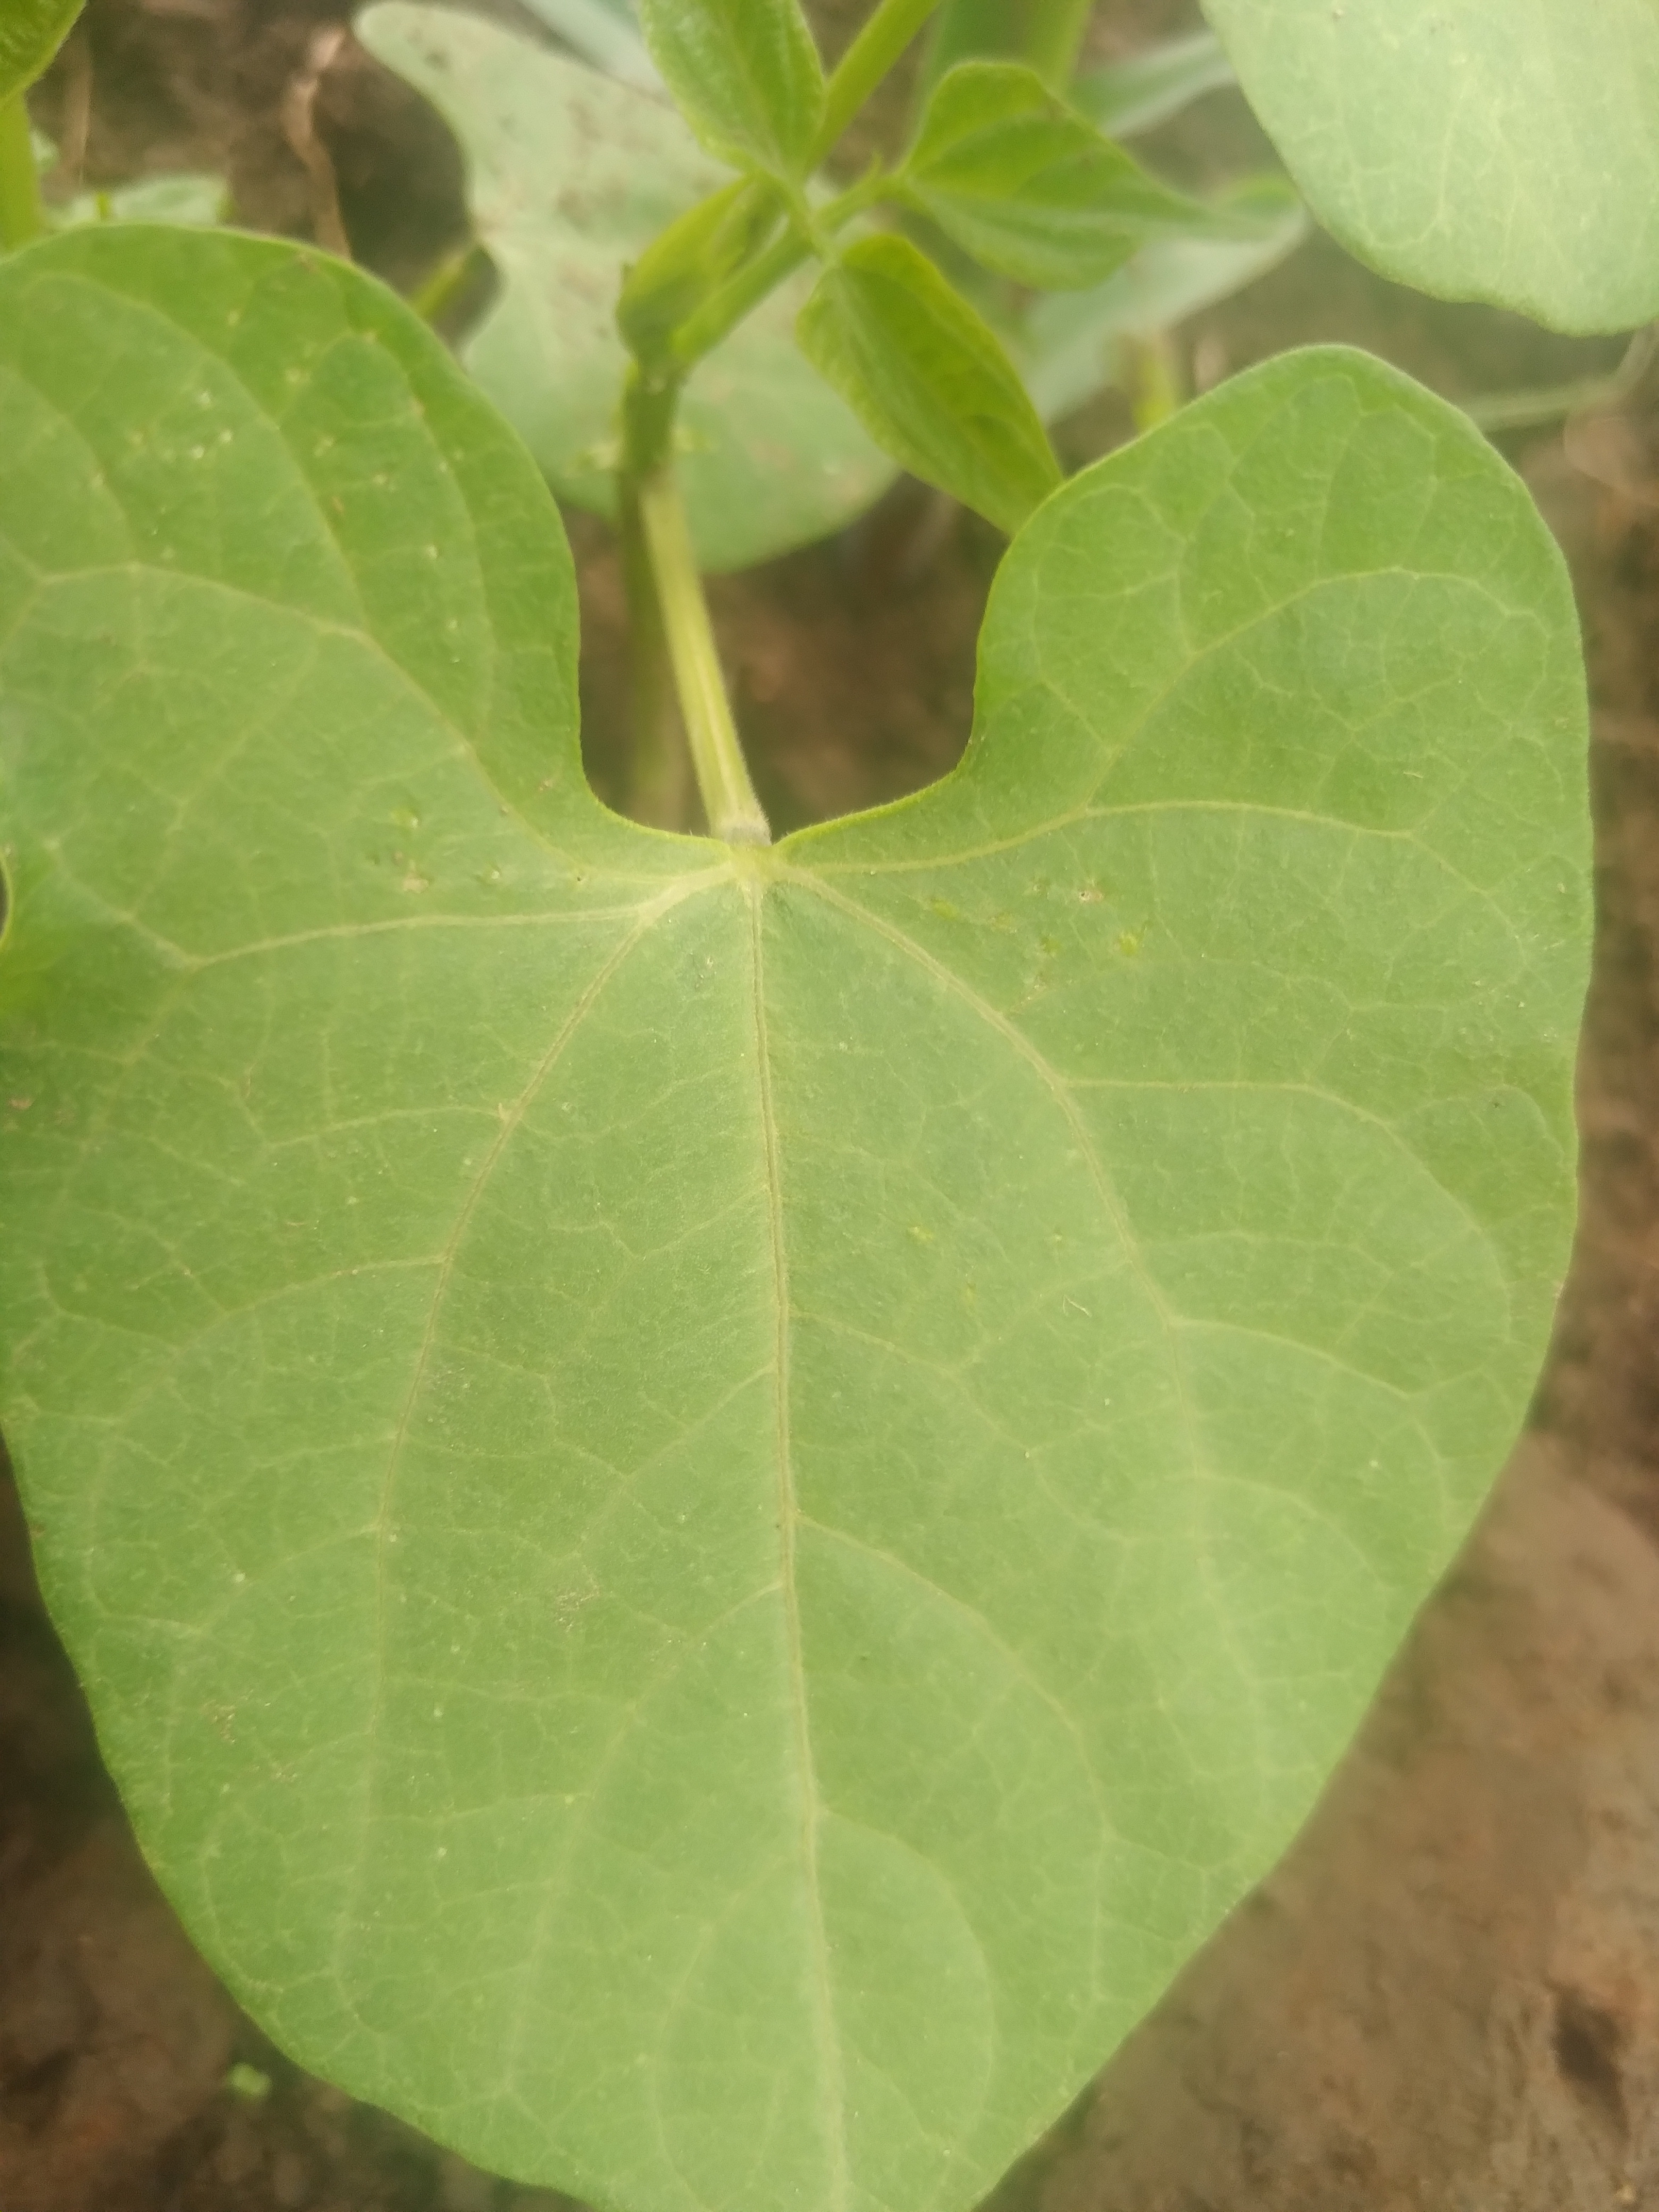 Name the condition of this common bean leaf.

healthy
